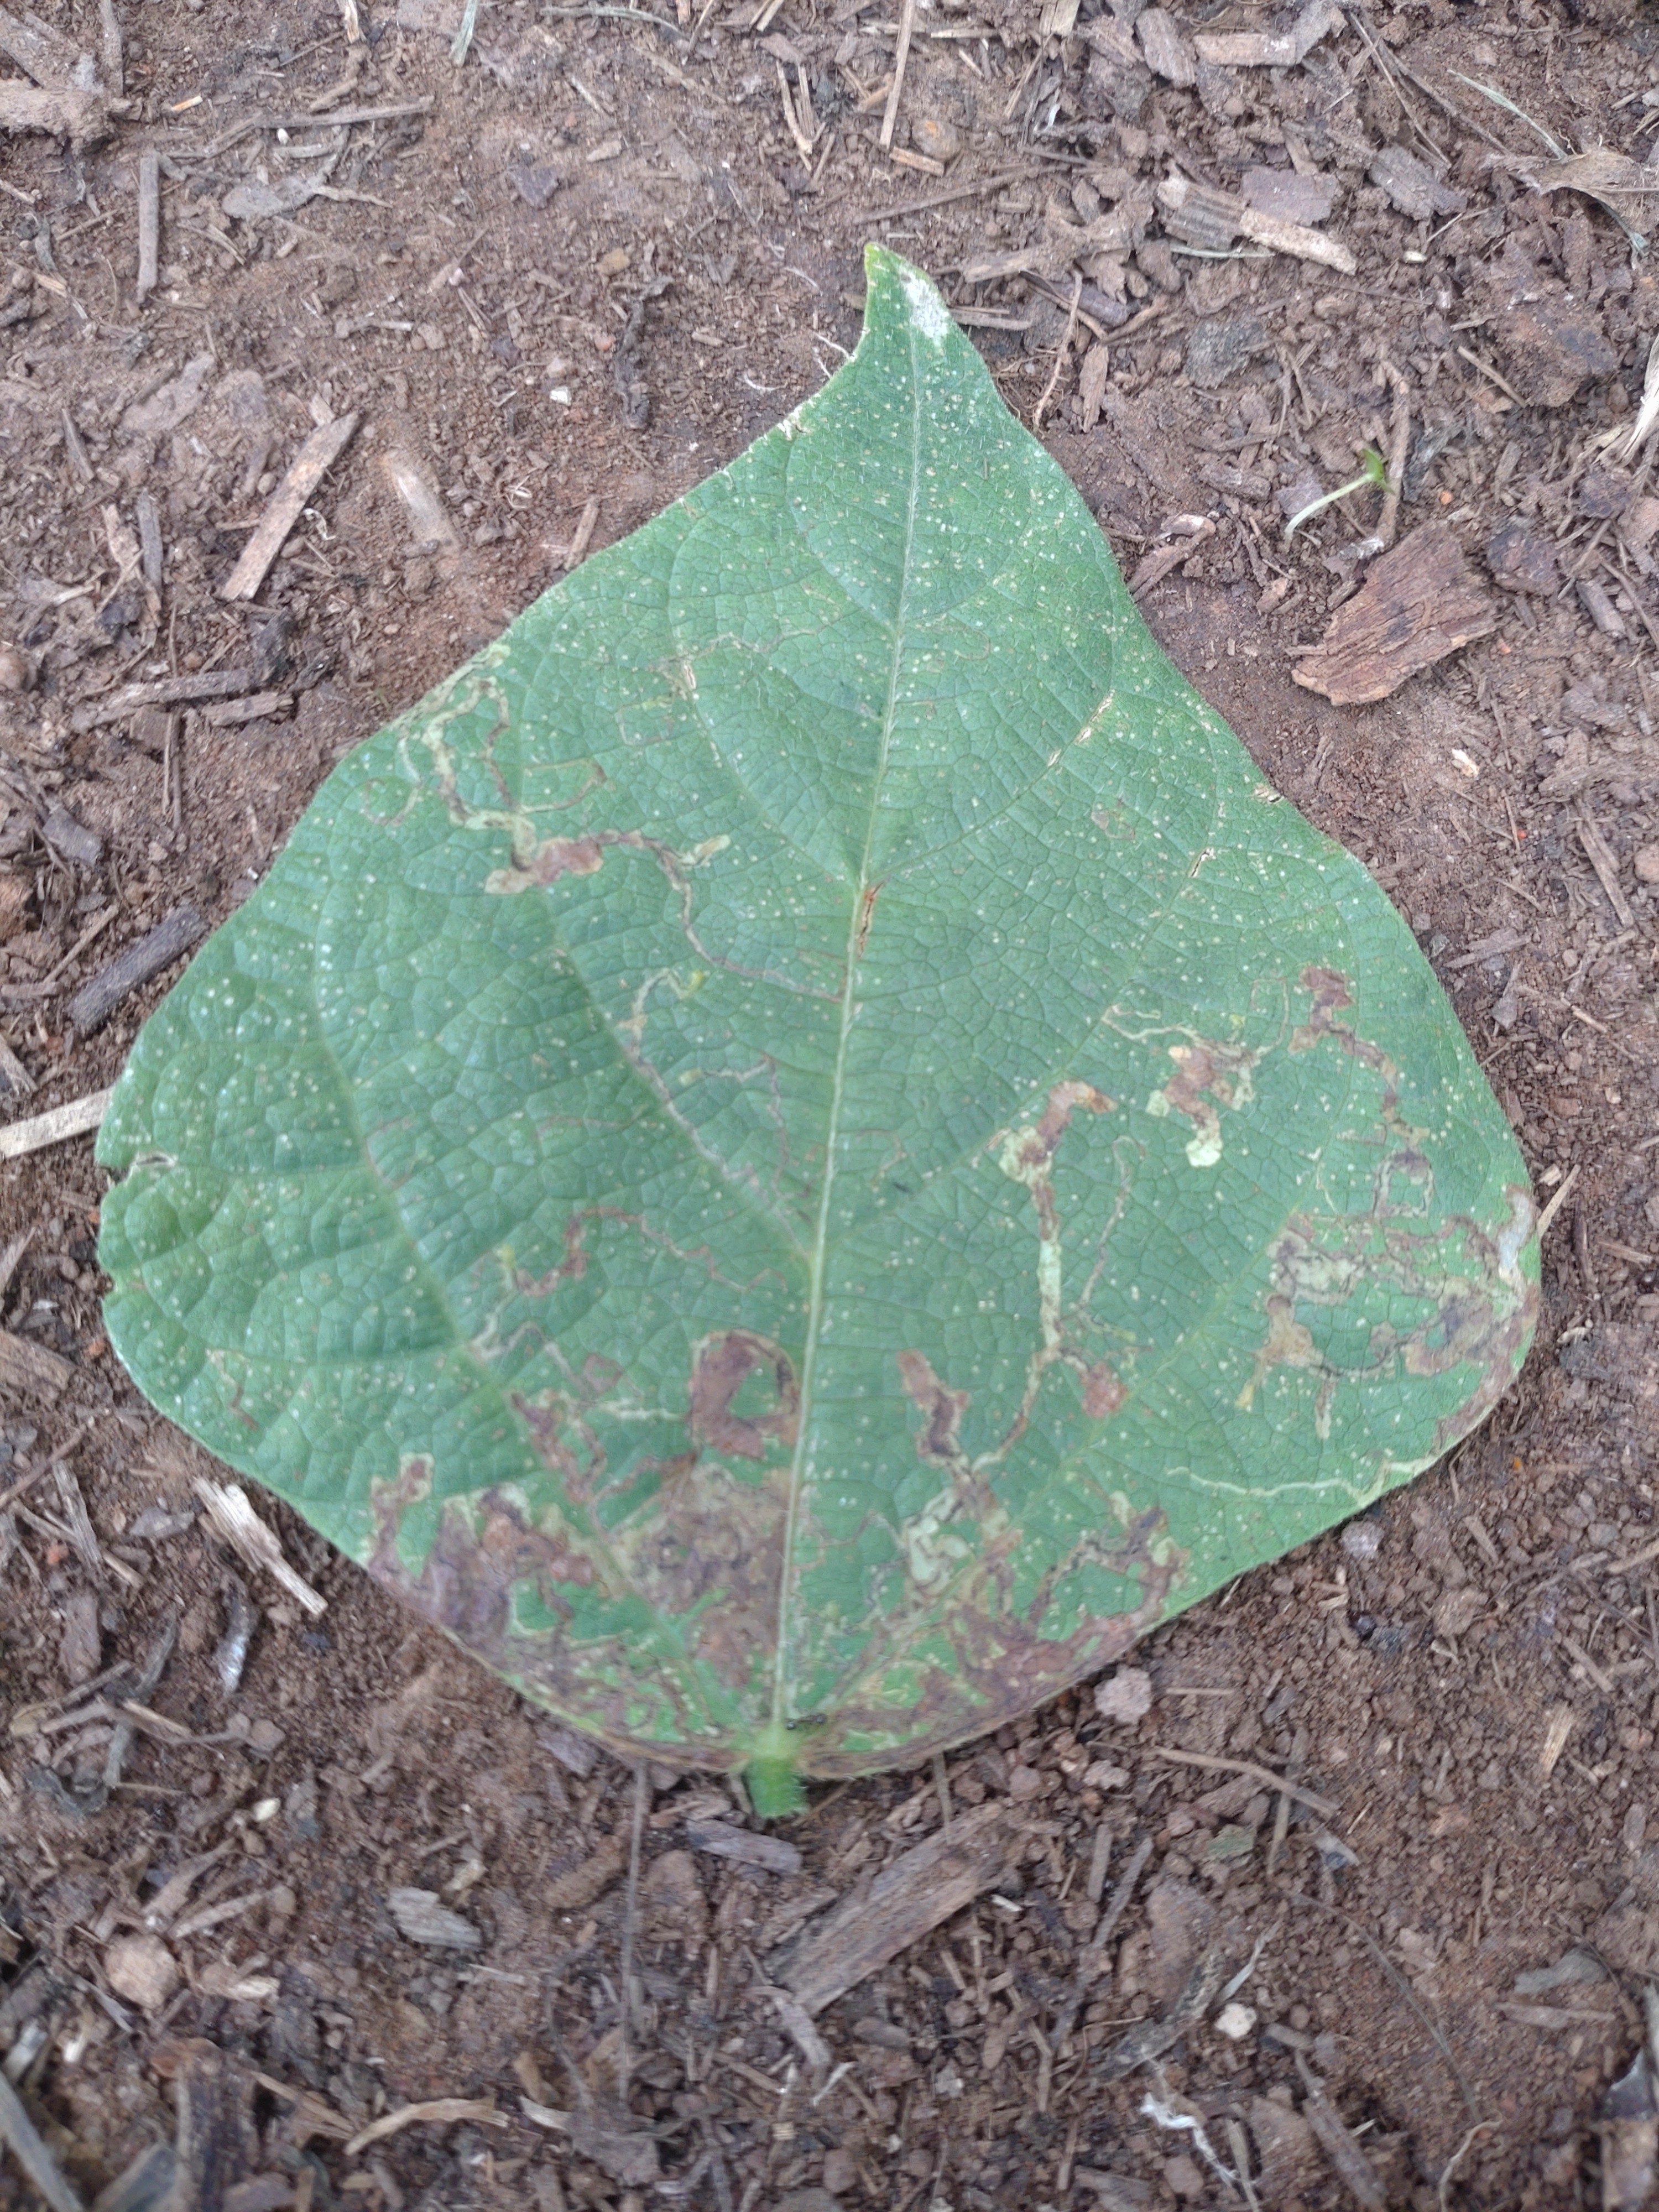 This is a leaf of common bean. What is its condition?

anthracnose
